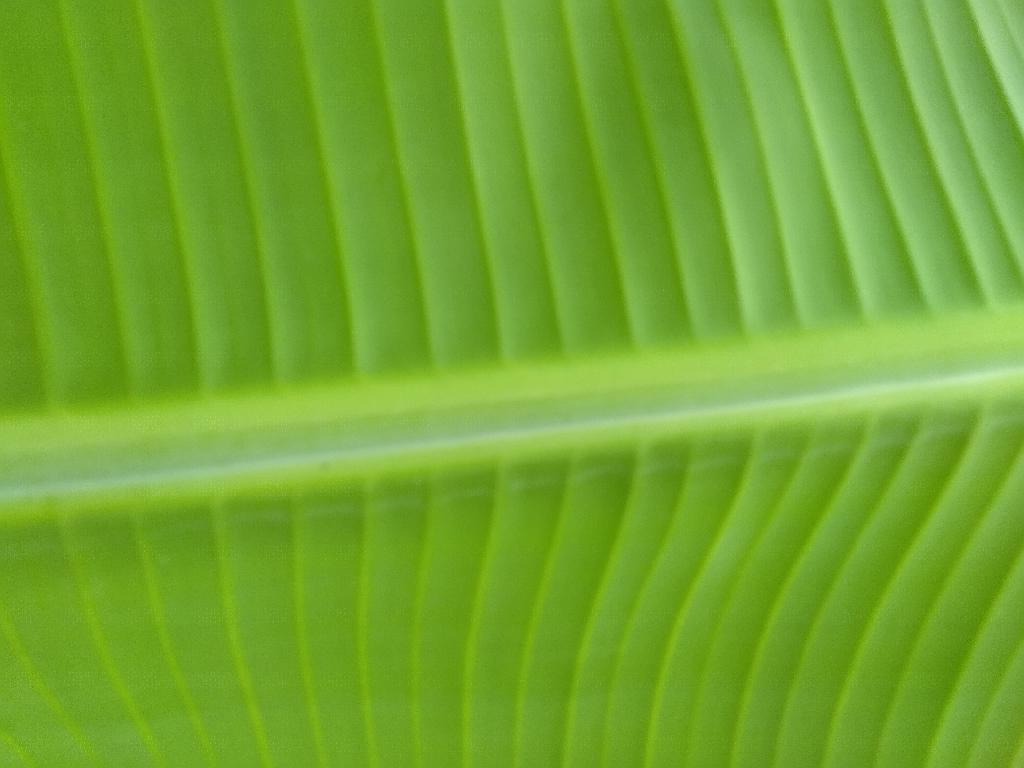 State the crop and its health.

banana, healthy
